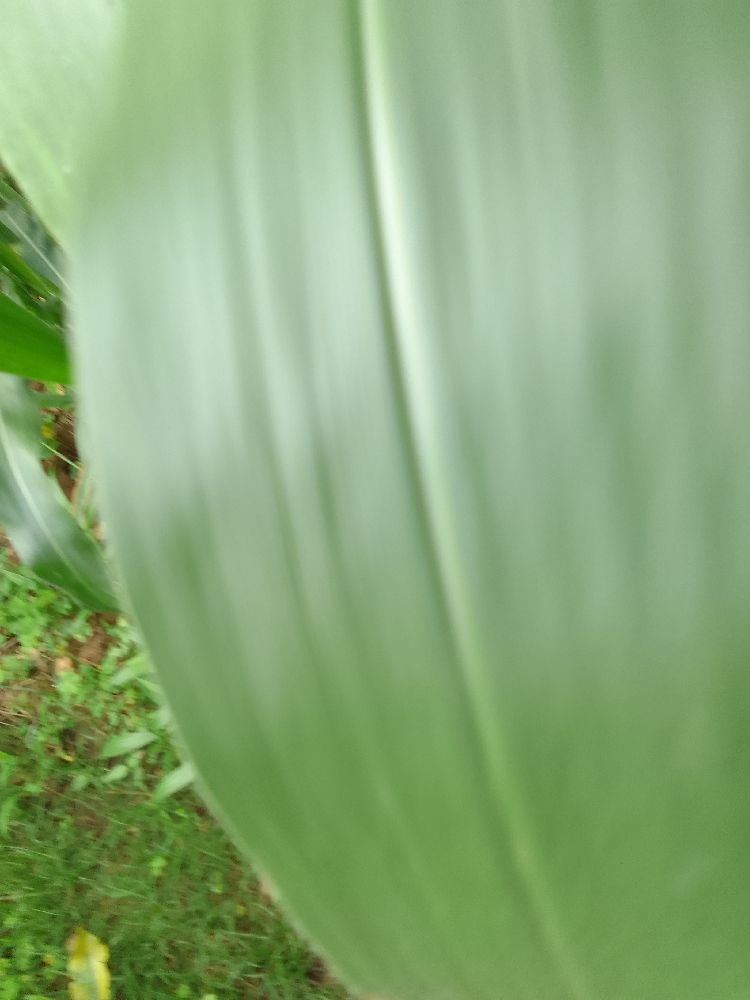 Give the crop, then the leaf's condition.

maize, healthy
